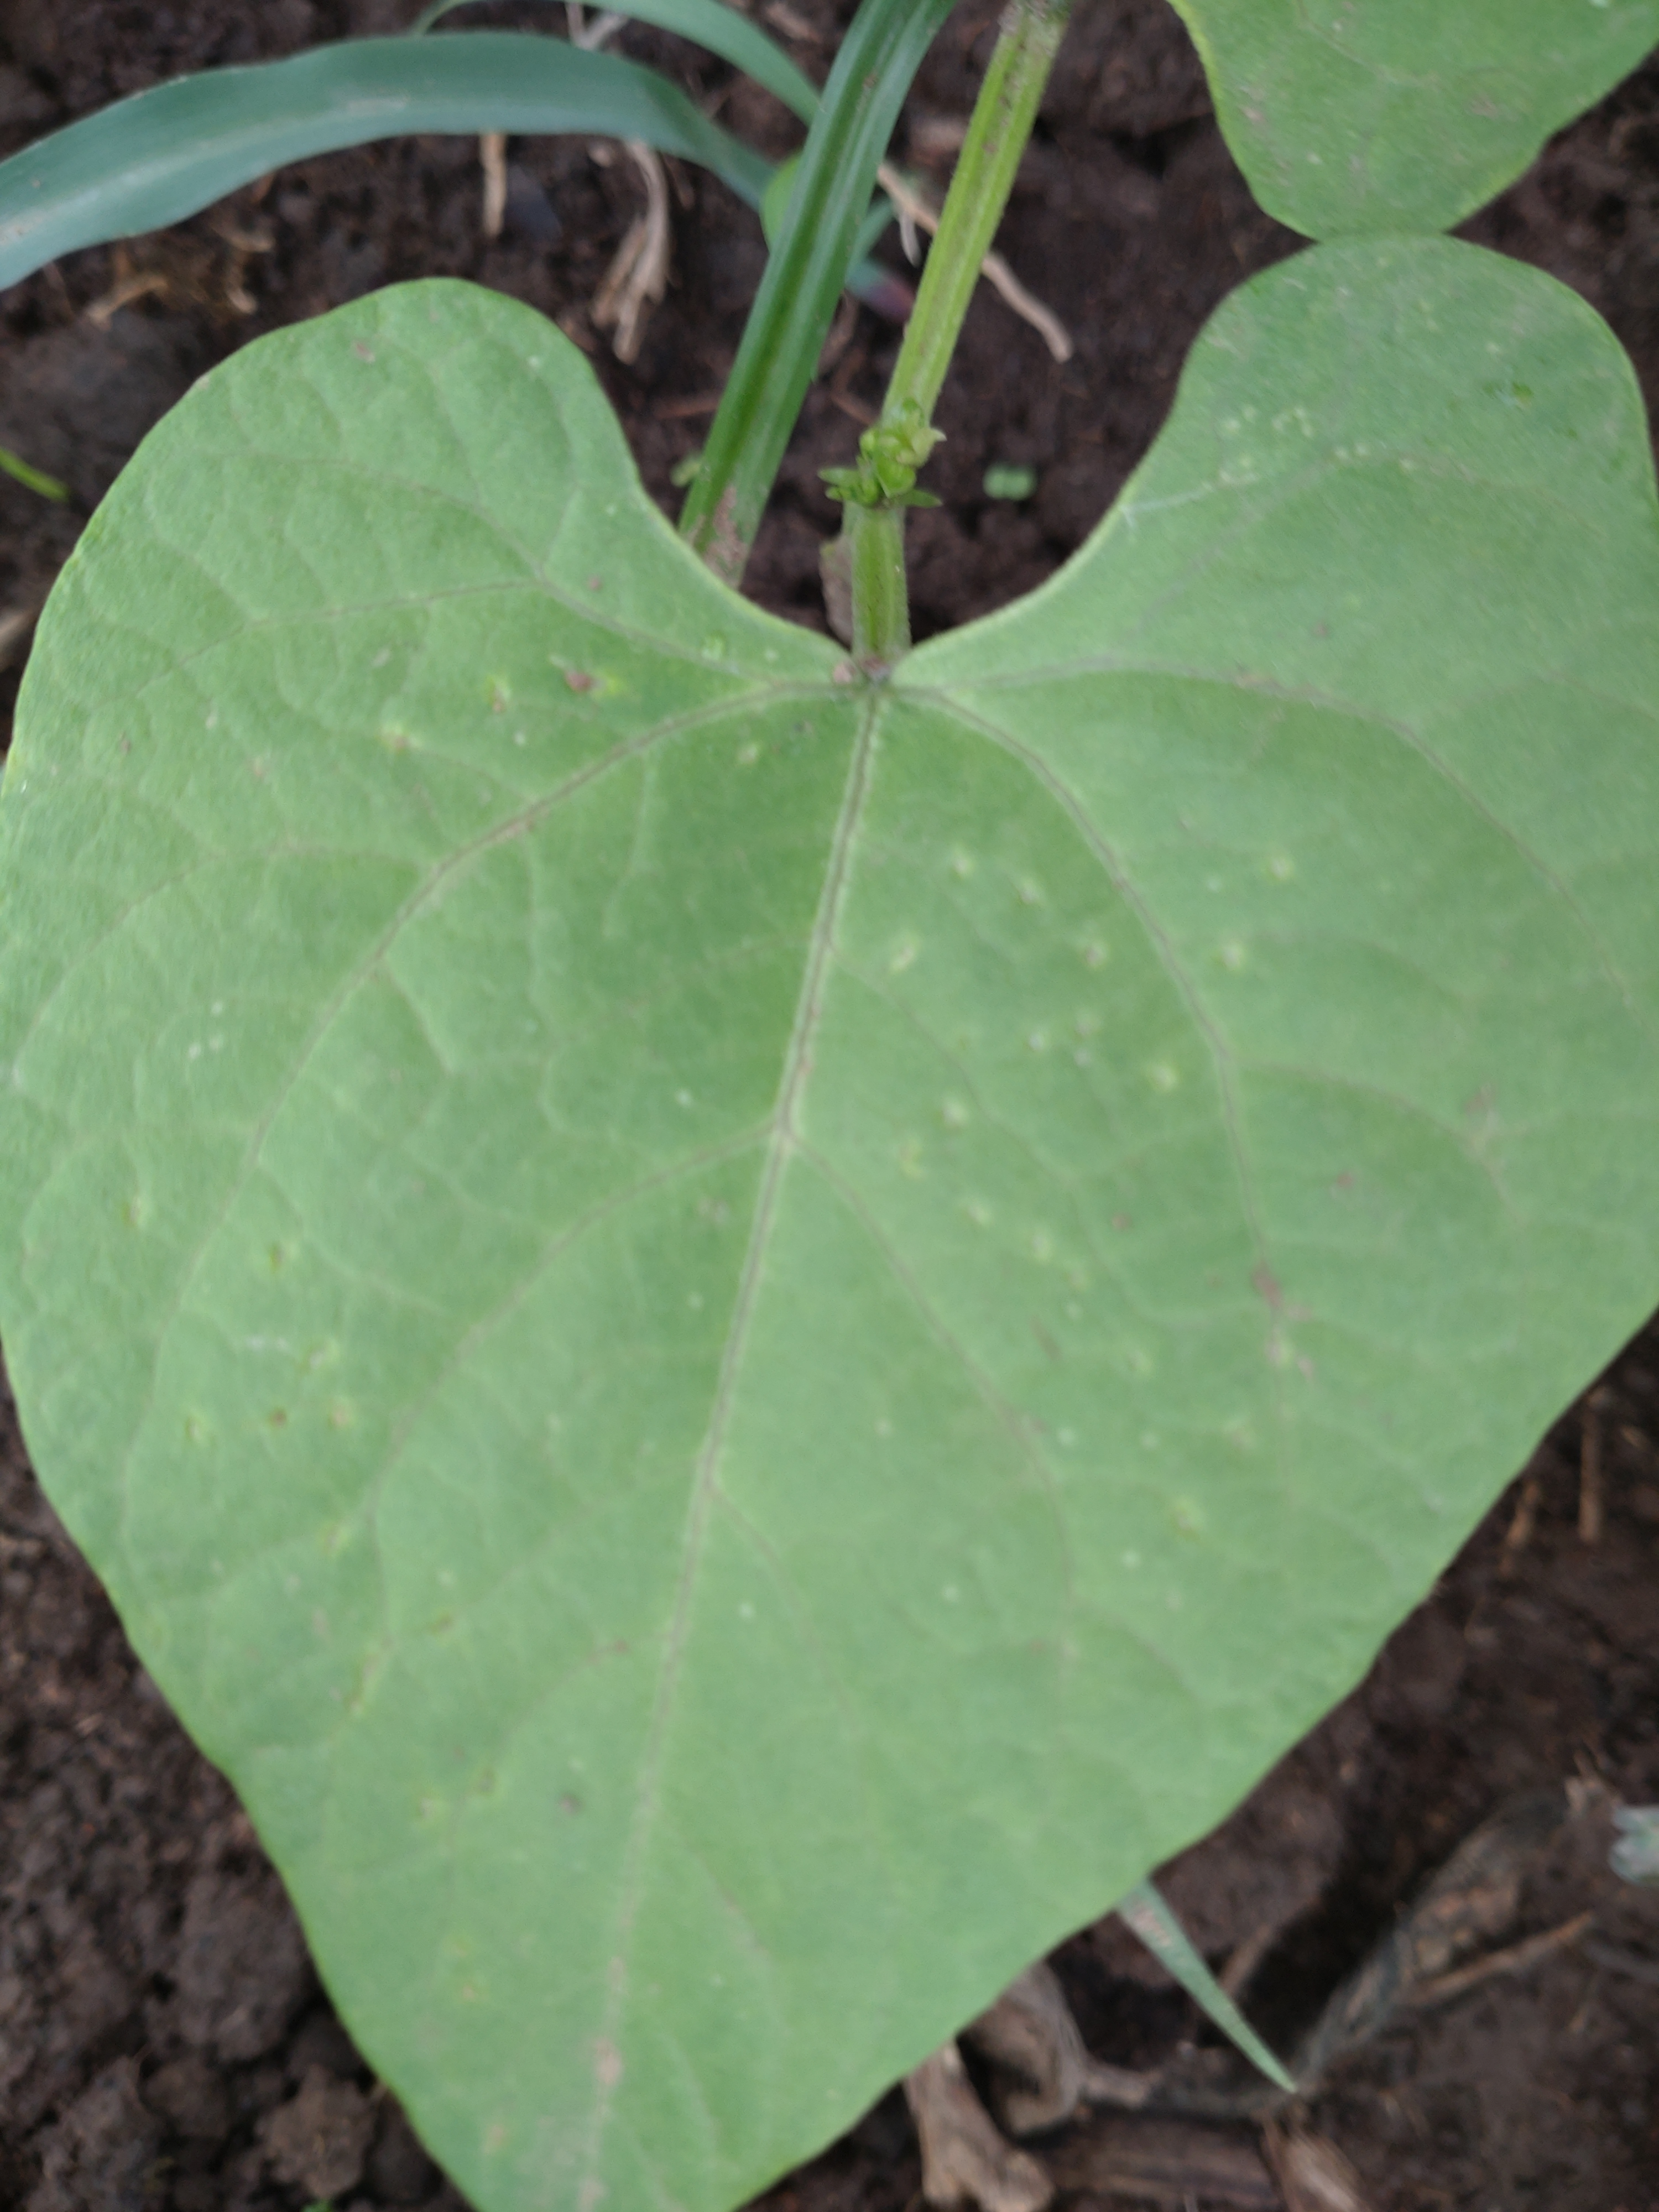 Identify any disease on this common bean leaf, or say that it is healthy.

healthy
